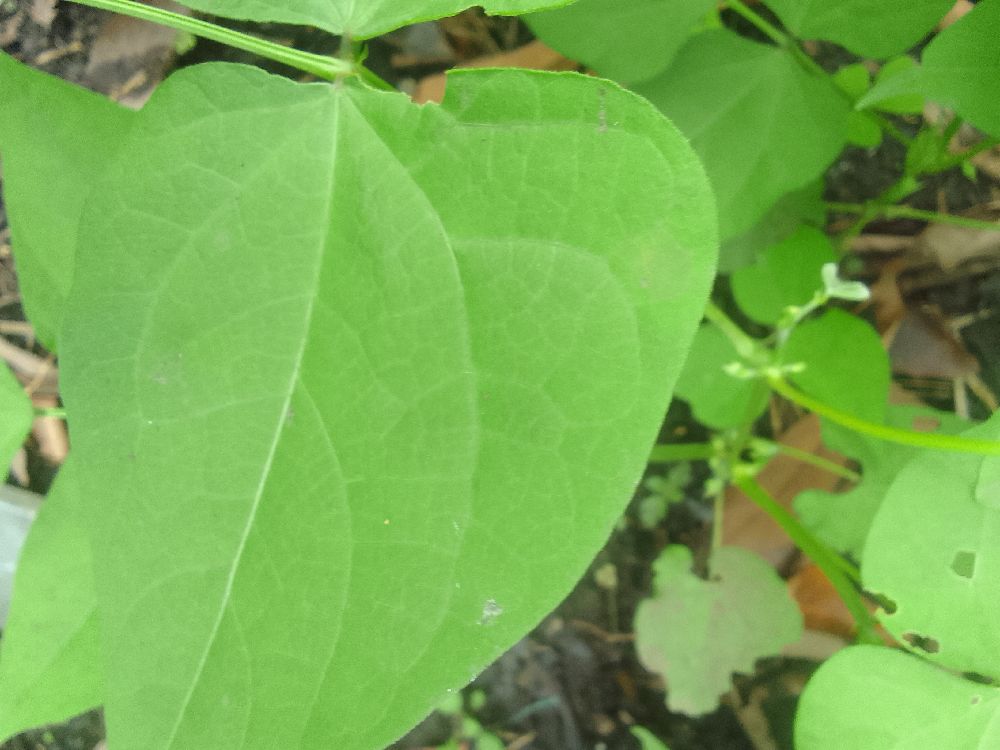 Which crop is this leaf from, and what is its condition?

common bean, healthy
